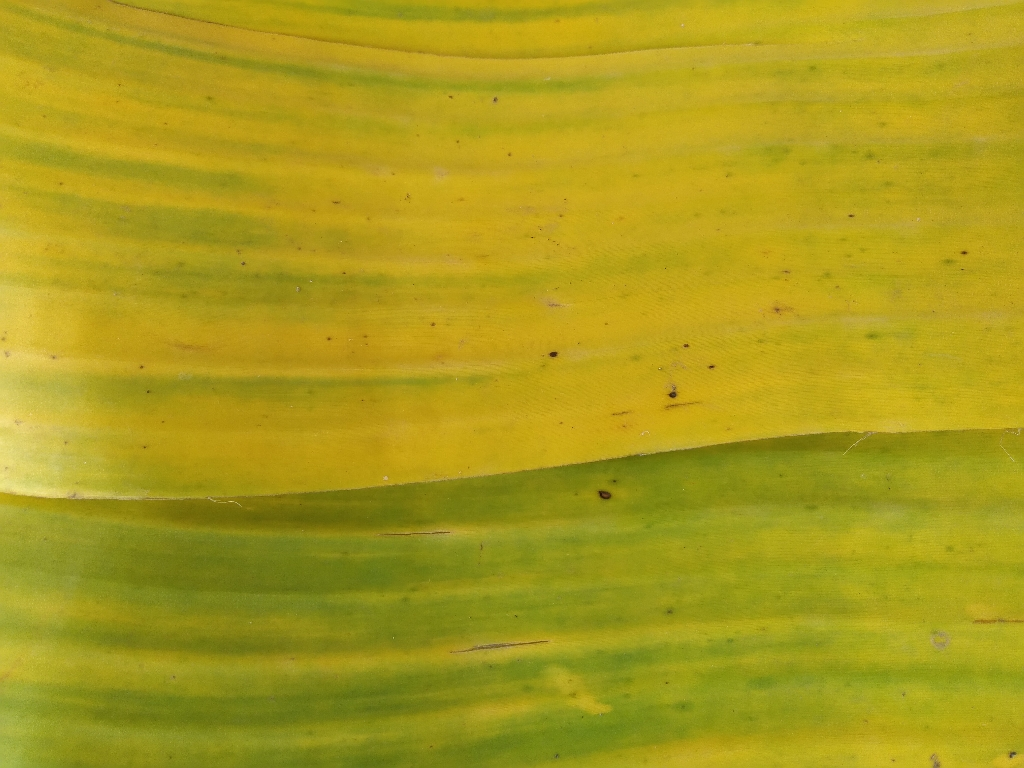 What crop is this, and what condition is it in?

banana, fusarium wilt race 1
